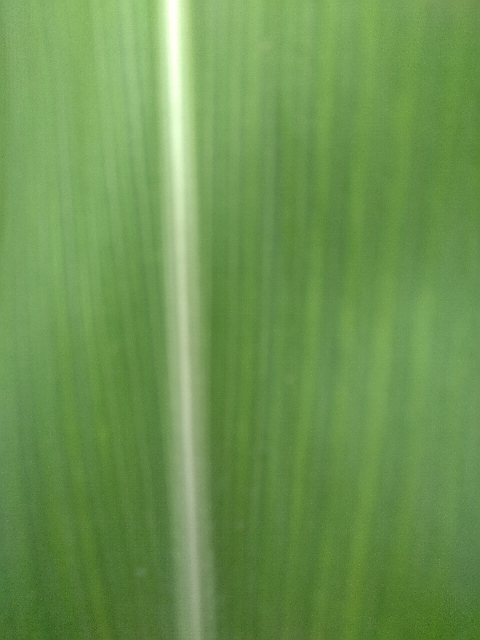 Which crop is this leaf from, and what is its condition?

maize, healthy
